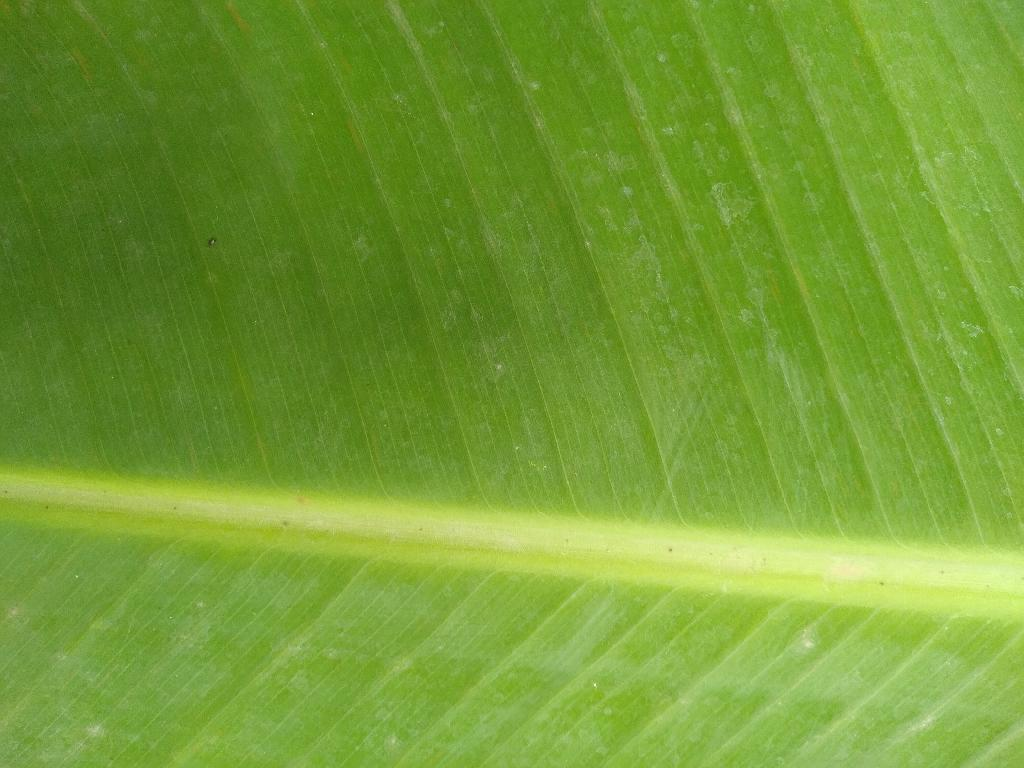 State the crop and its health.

banana, healthy
